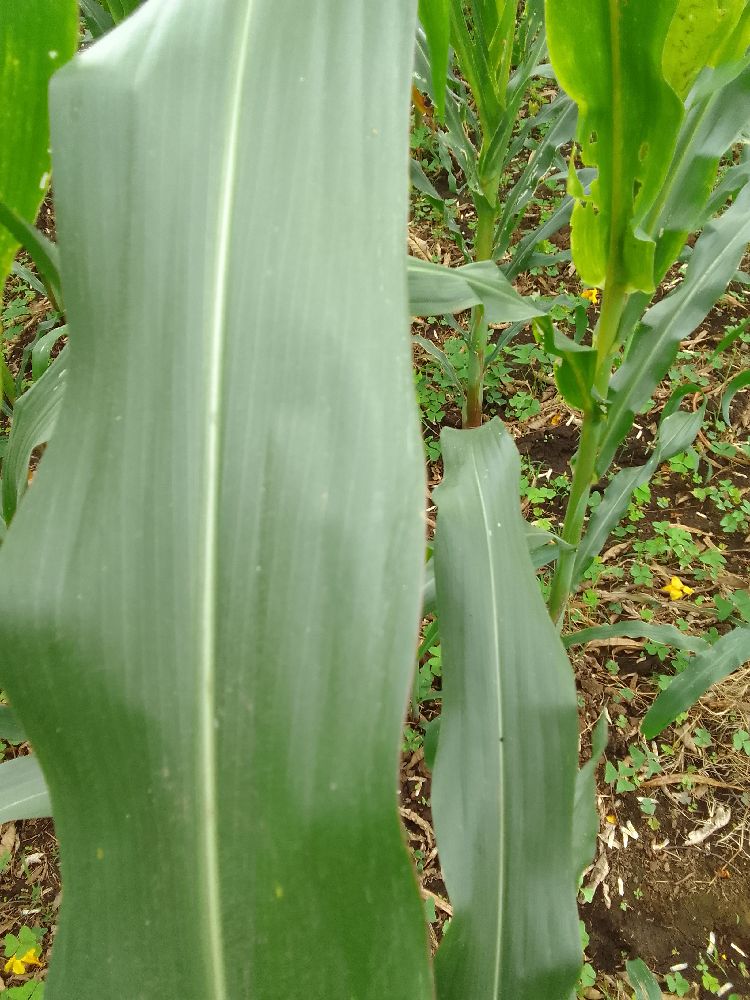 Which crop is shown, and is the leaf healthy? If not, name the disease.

maize, healthy
